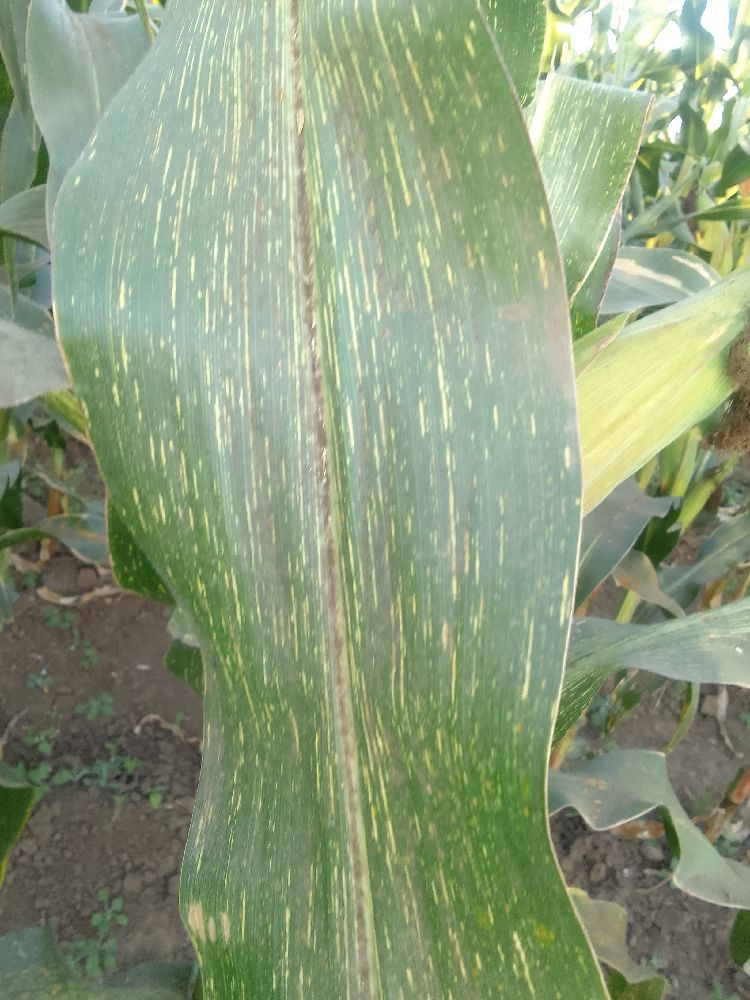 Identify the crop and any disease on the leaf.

maize, maize streak virus
